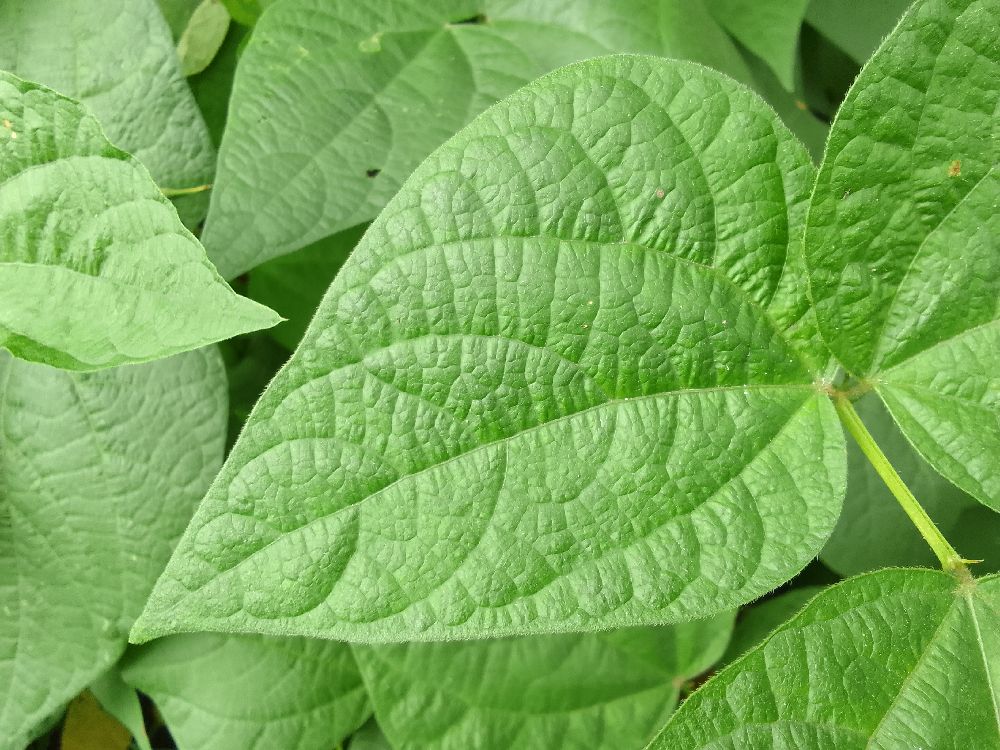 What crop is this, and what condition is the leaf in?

common bean, healthy
